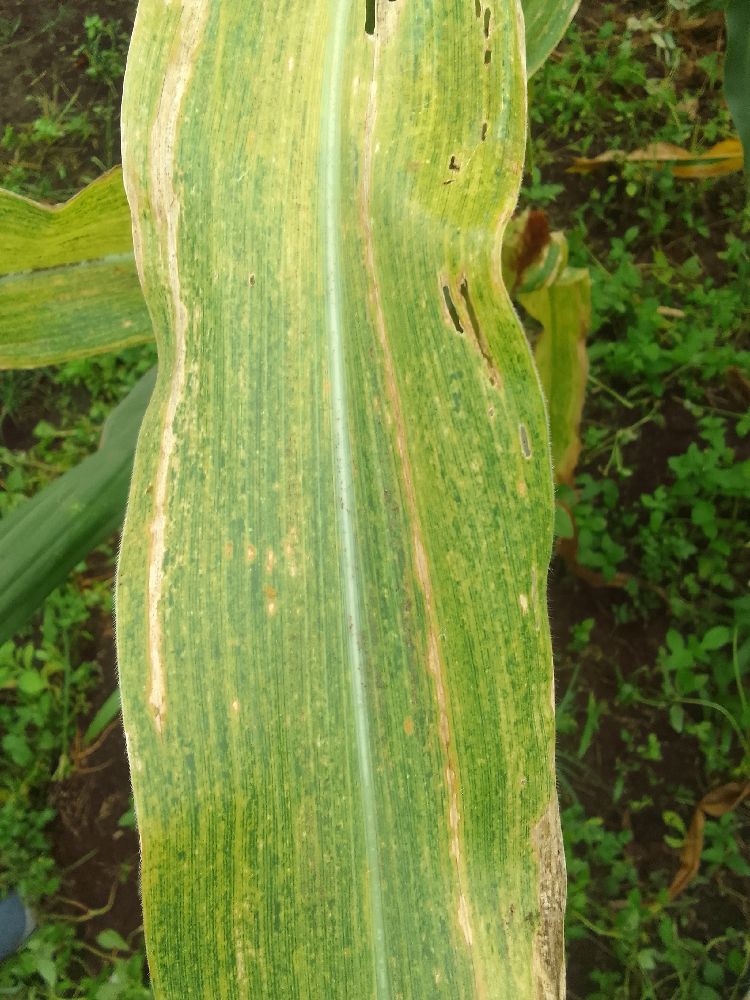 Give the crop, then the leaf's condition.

maize, maize lethal necrosis
